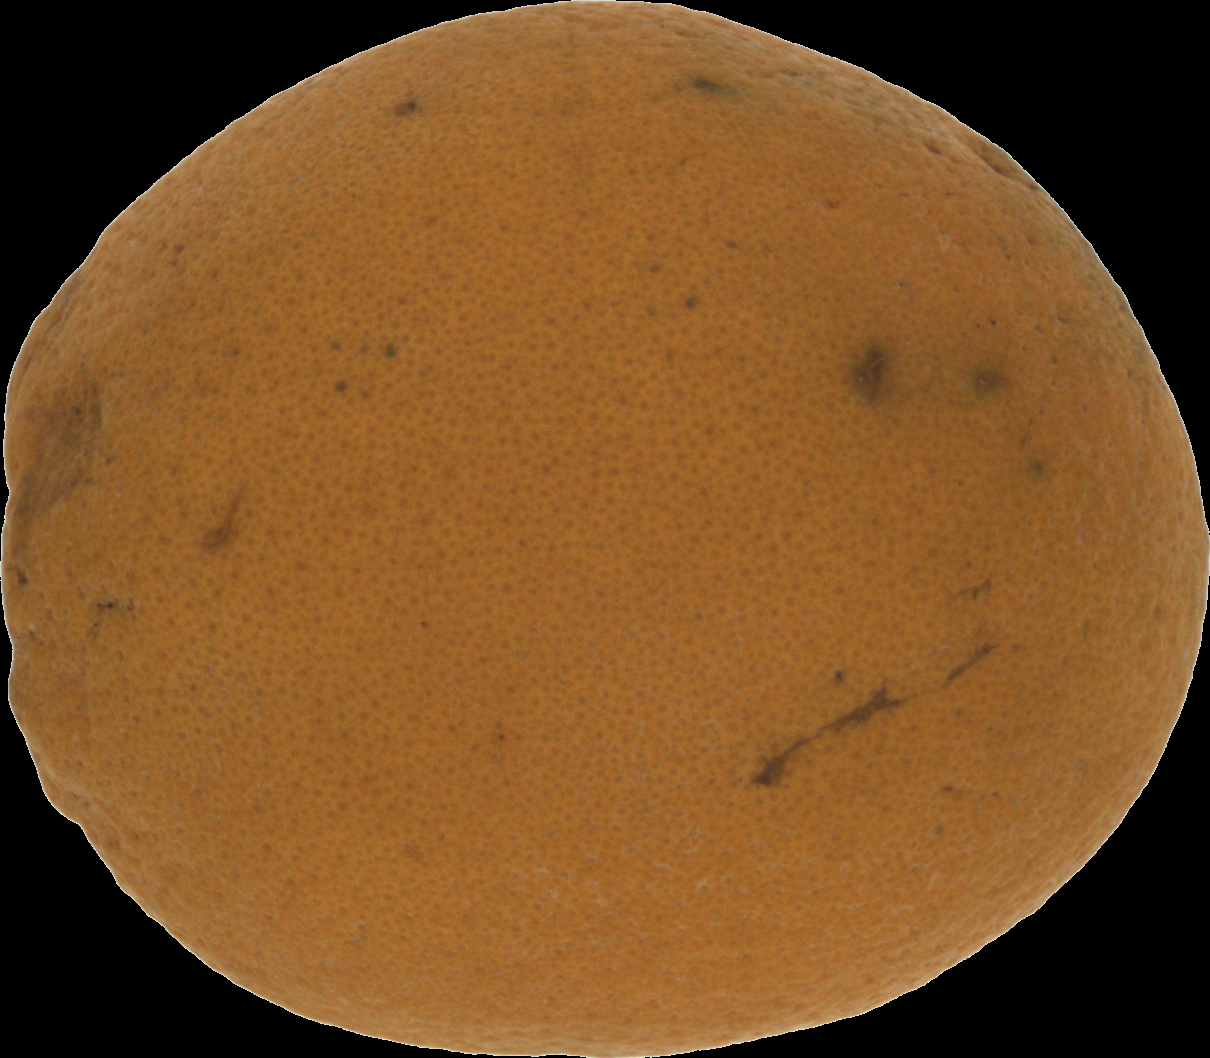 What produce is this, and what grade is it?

orange, bad
